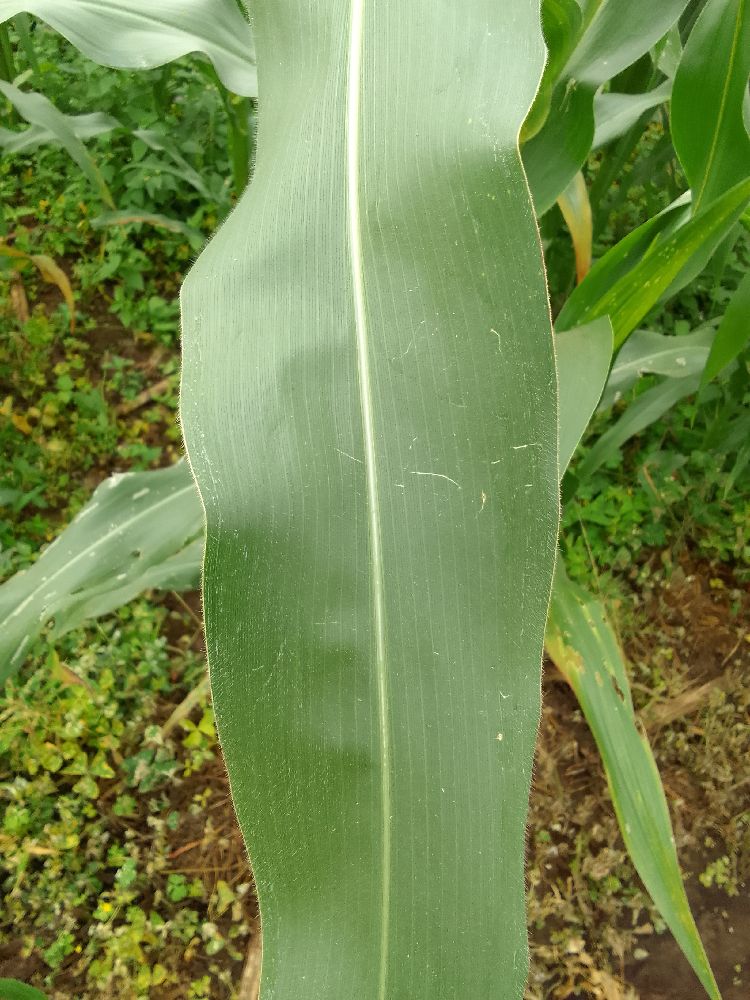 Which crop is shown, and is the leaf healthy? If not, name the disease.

maize, healthy
